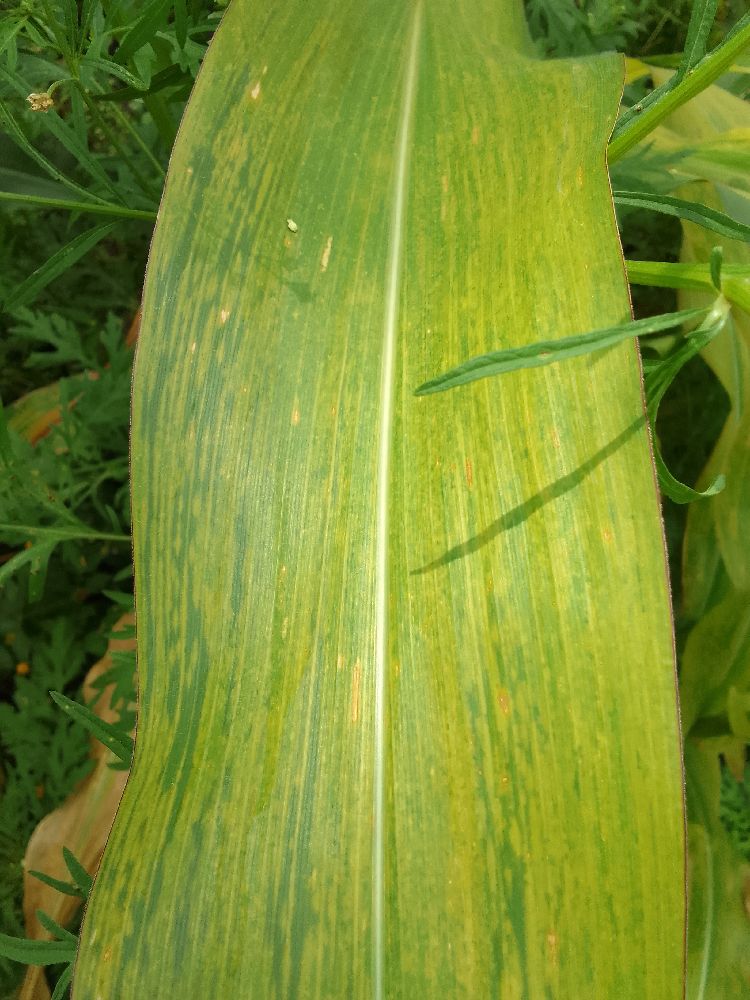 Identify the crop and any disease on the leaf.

maize, maize lethal necrosis
